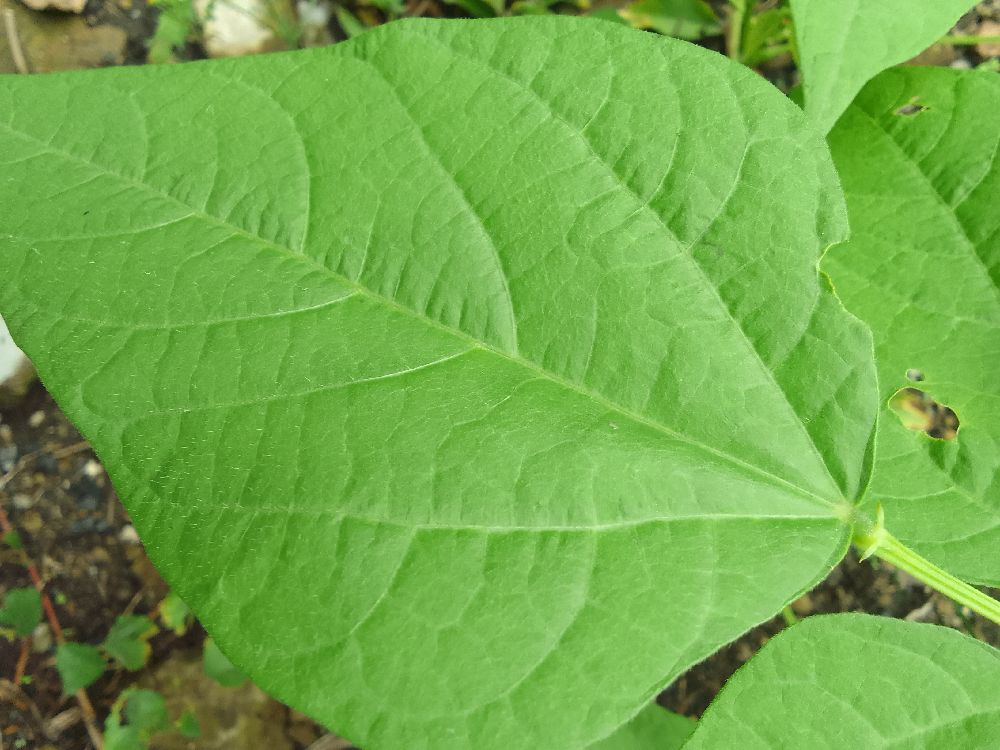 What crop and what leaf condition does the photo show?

common bean, healthy
